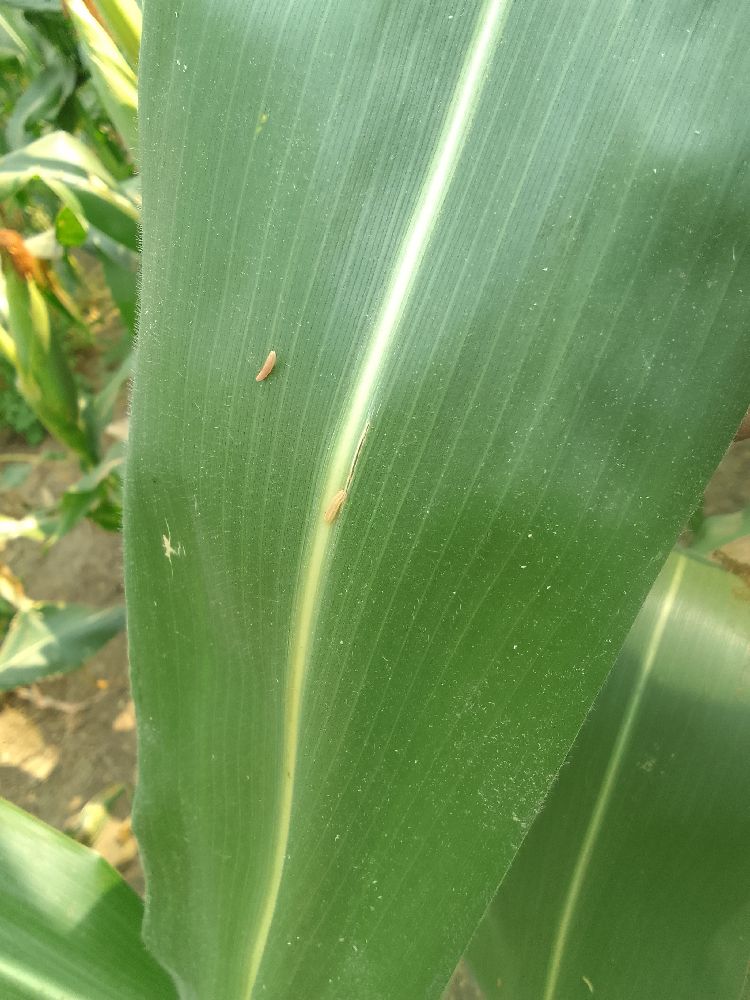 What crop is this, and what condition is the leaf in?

maize, healthy
